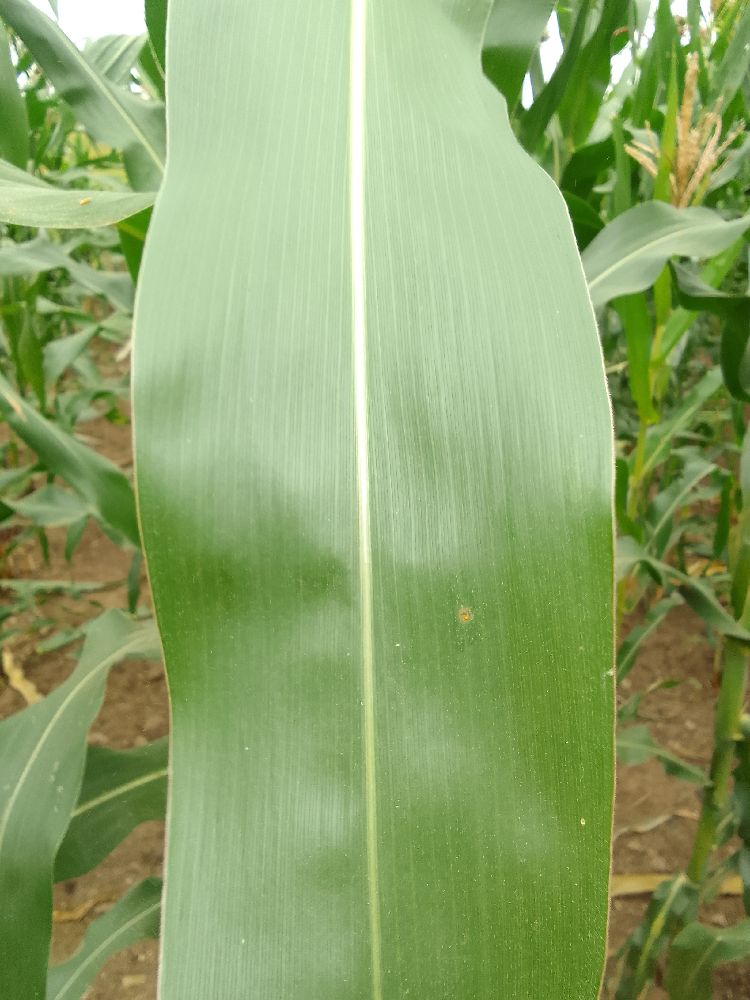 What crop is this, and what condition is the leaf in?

maize, healthy
